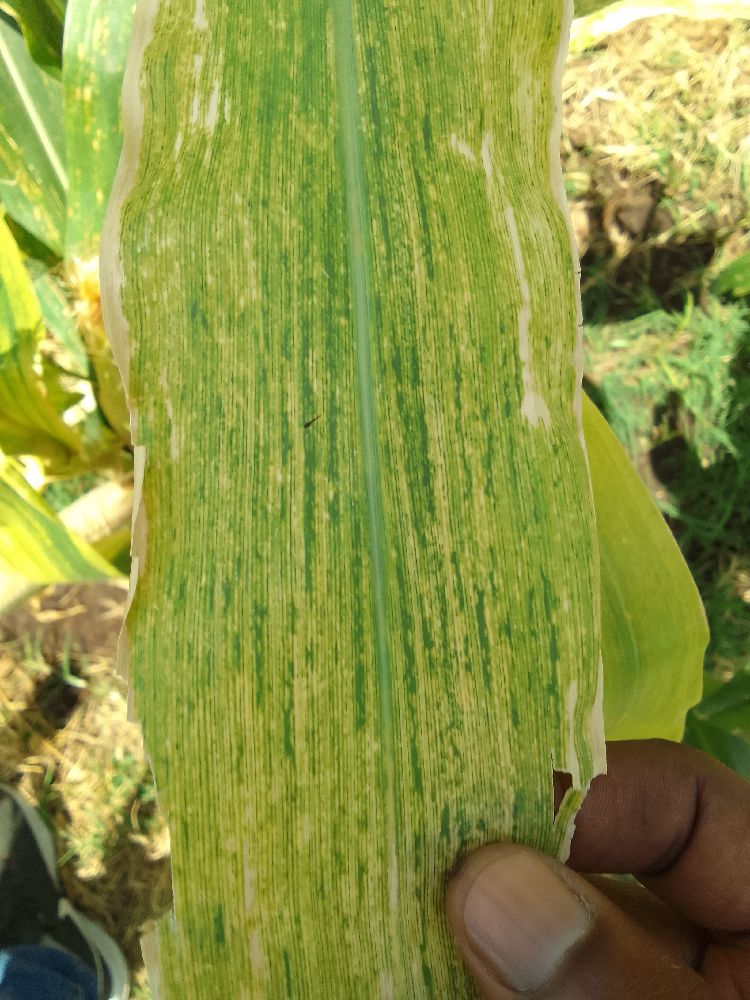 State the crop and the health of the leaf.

maize, maize lethal necrosis
